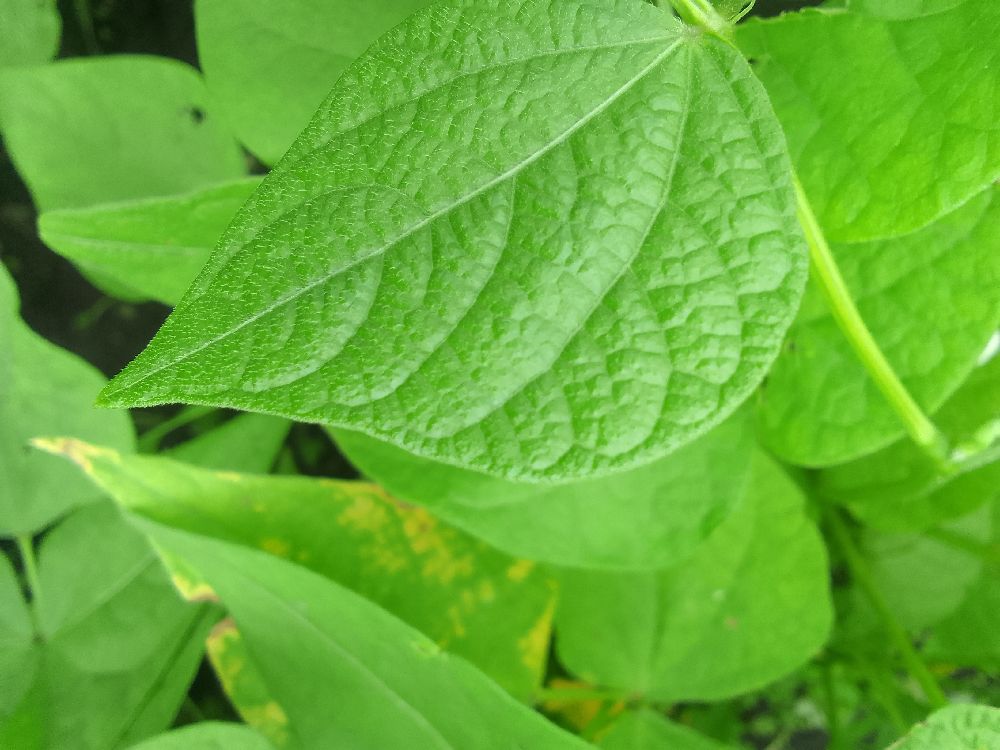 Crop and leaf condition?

common bean, healthy
